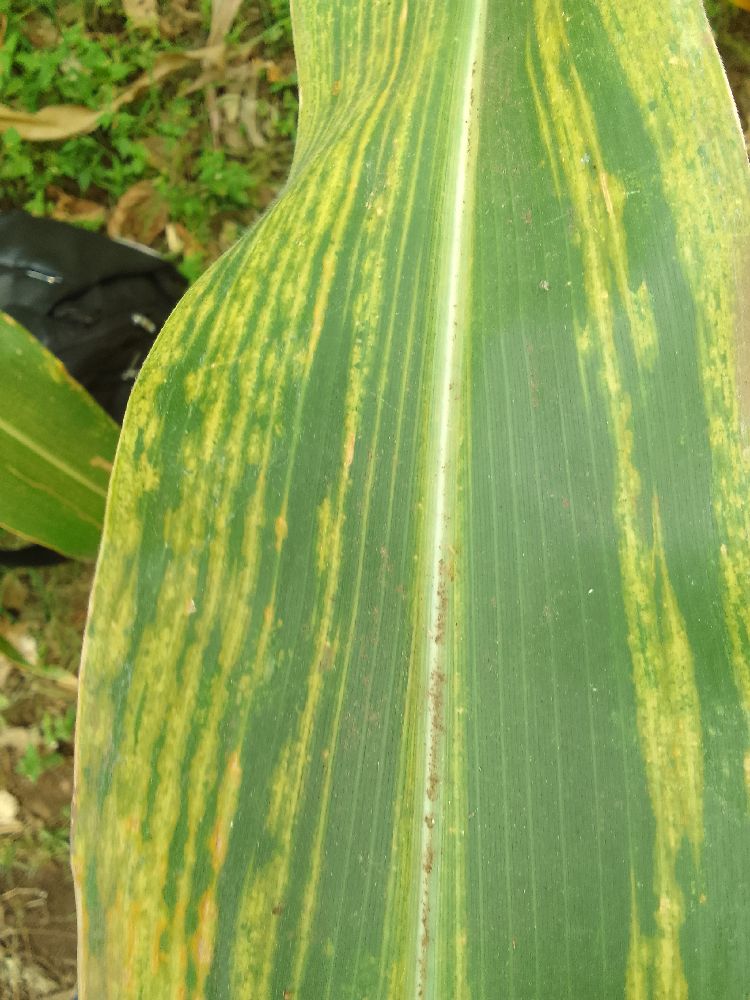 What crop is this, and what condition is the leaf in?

maize, maize lethal necrosis
